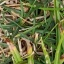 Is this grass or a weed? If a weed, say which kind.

grass
